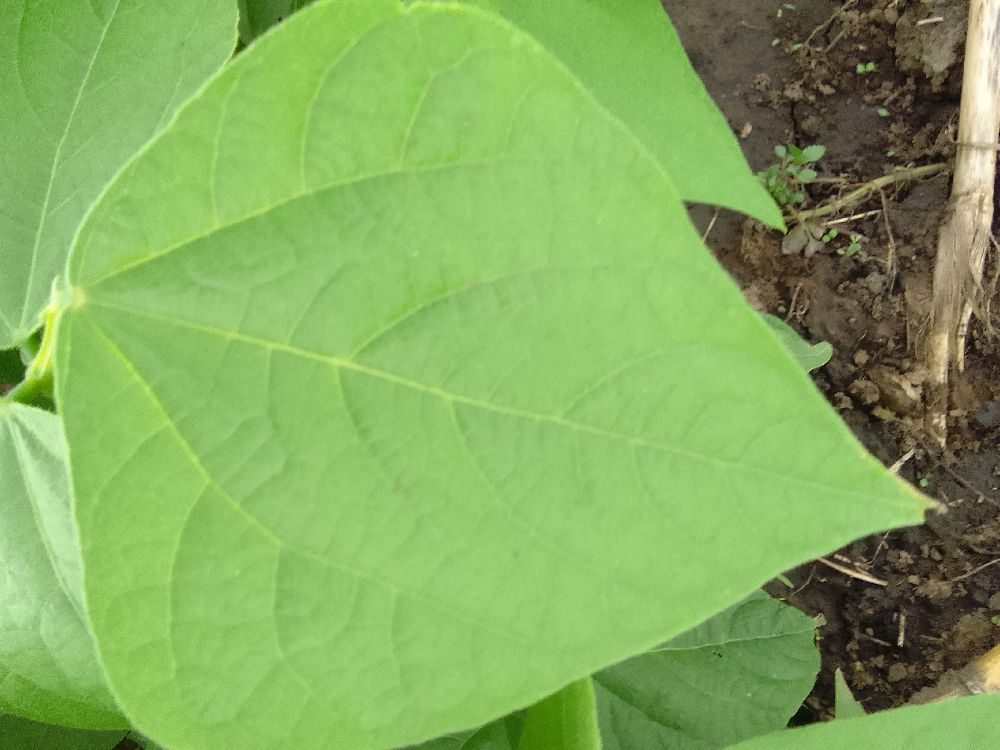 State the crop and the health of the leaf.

common bean, healthy
